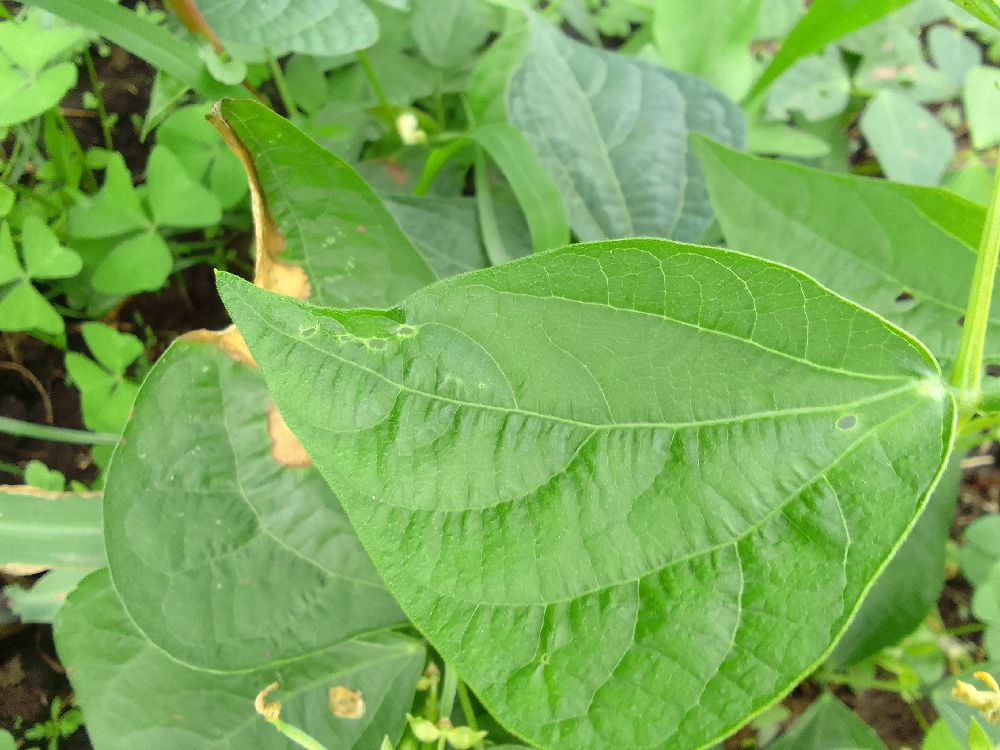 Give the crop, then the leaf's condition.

common bean, healthy
